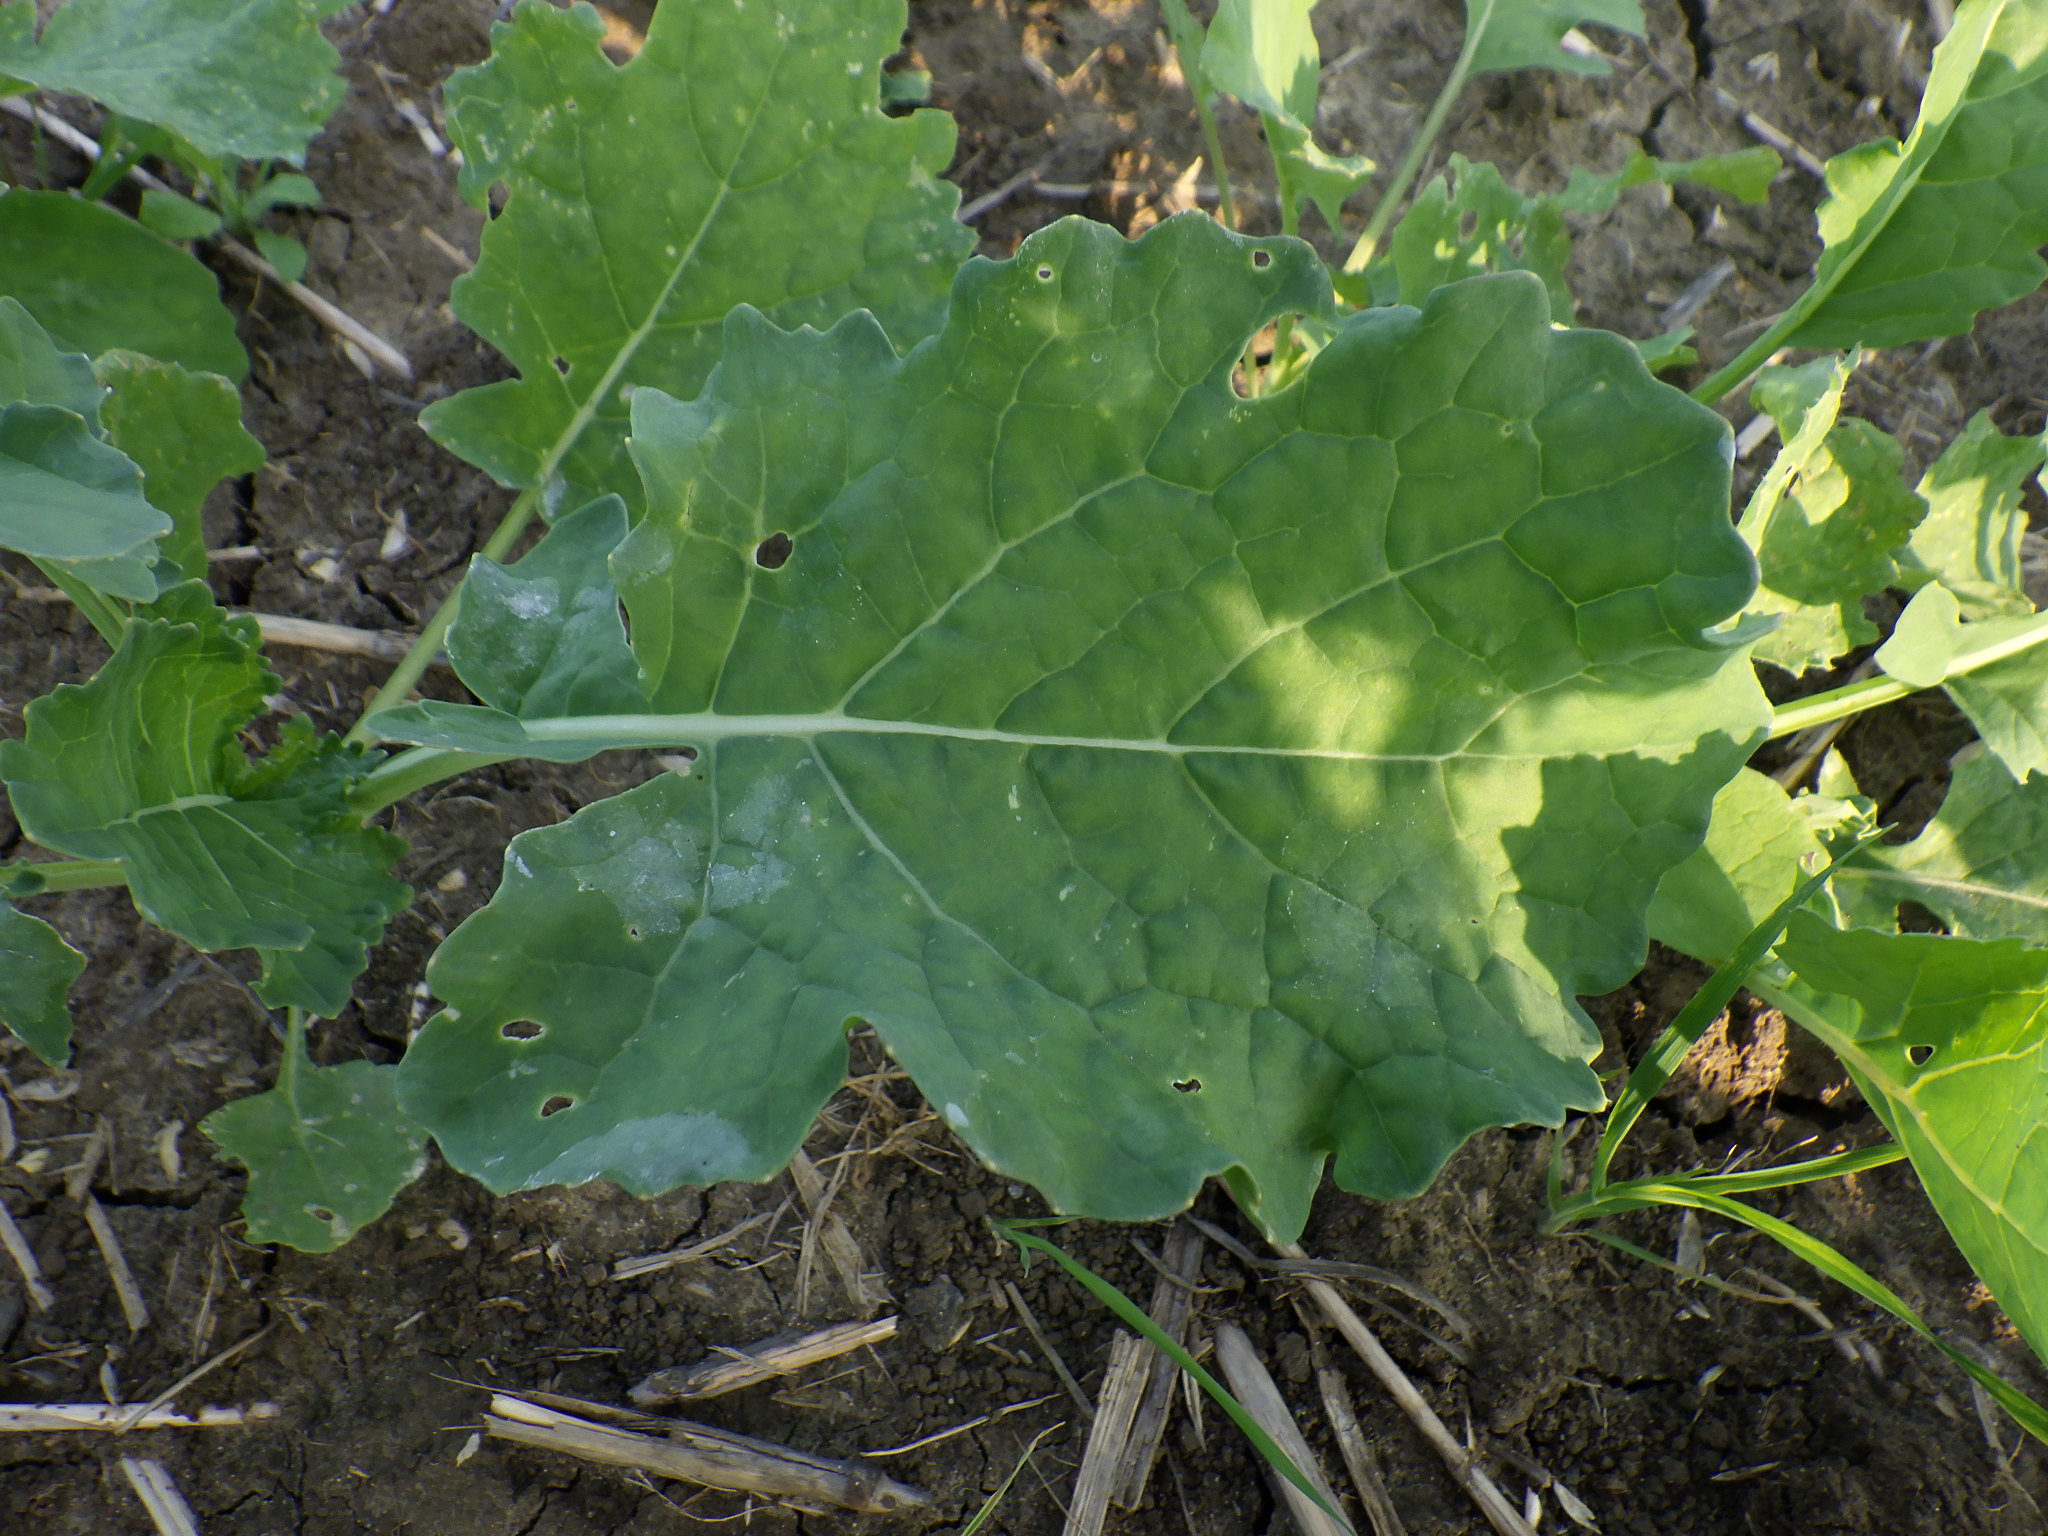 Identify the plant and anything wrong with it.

cauliflower, phytophagous
